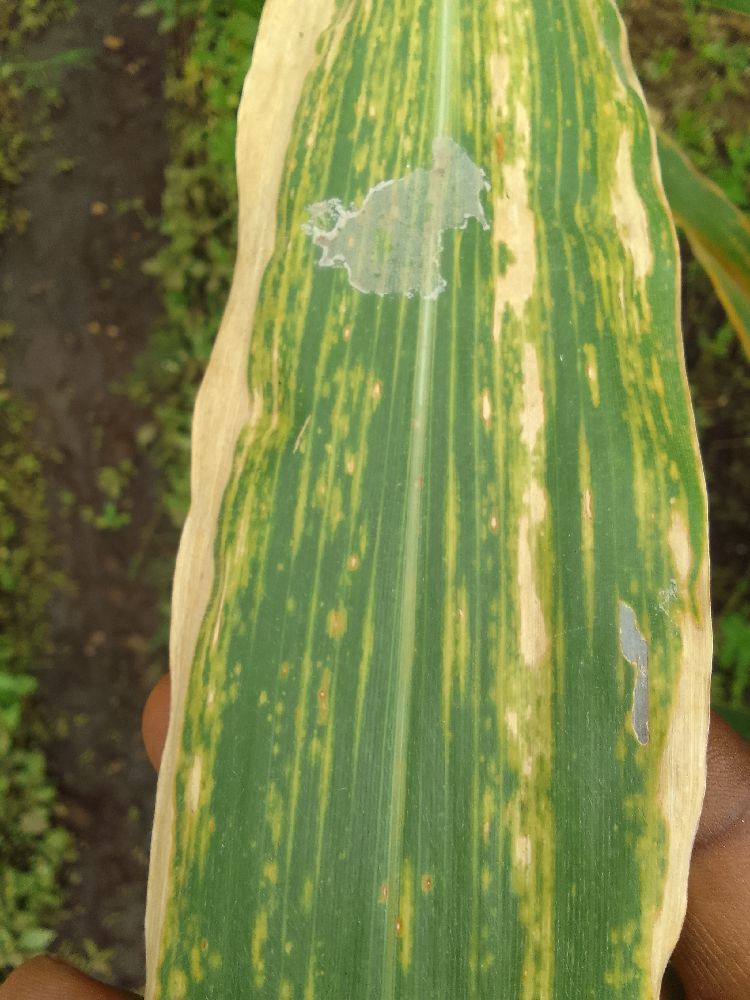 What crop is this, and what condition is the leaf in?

maize, maize lethal necrosis
